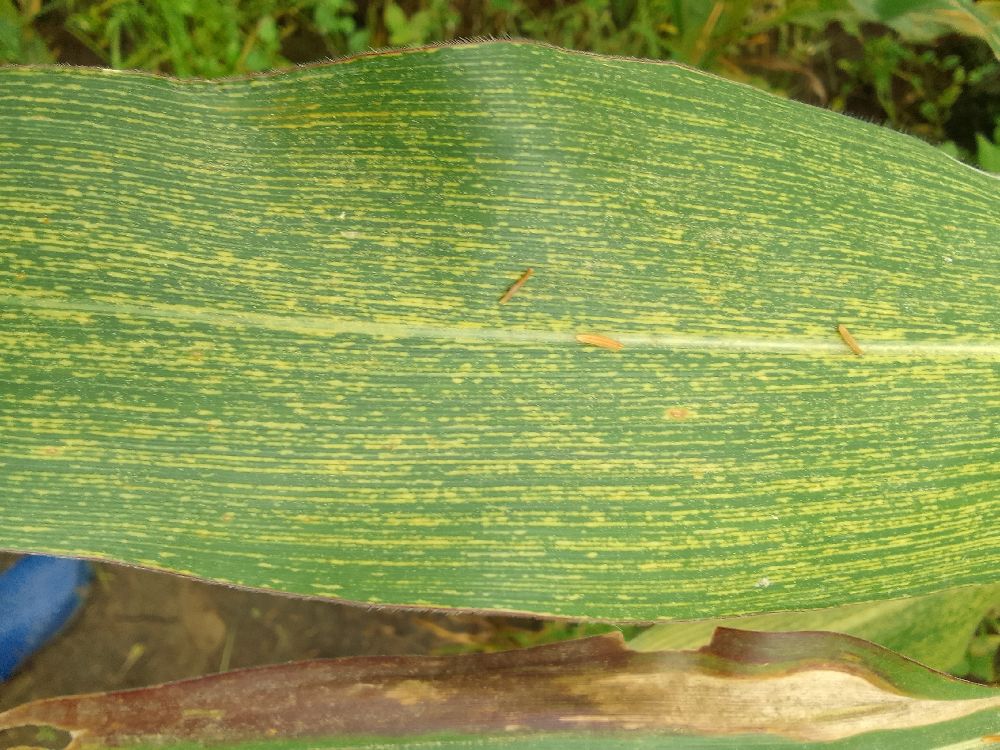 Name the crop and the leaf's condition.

maize, maize streak virus
